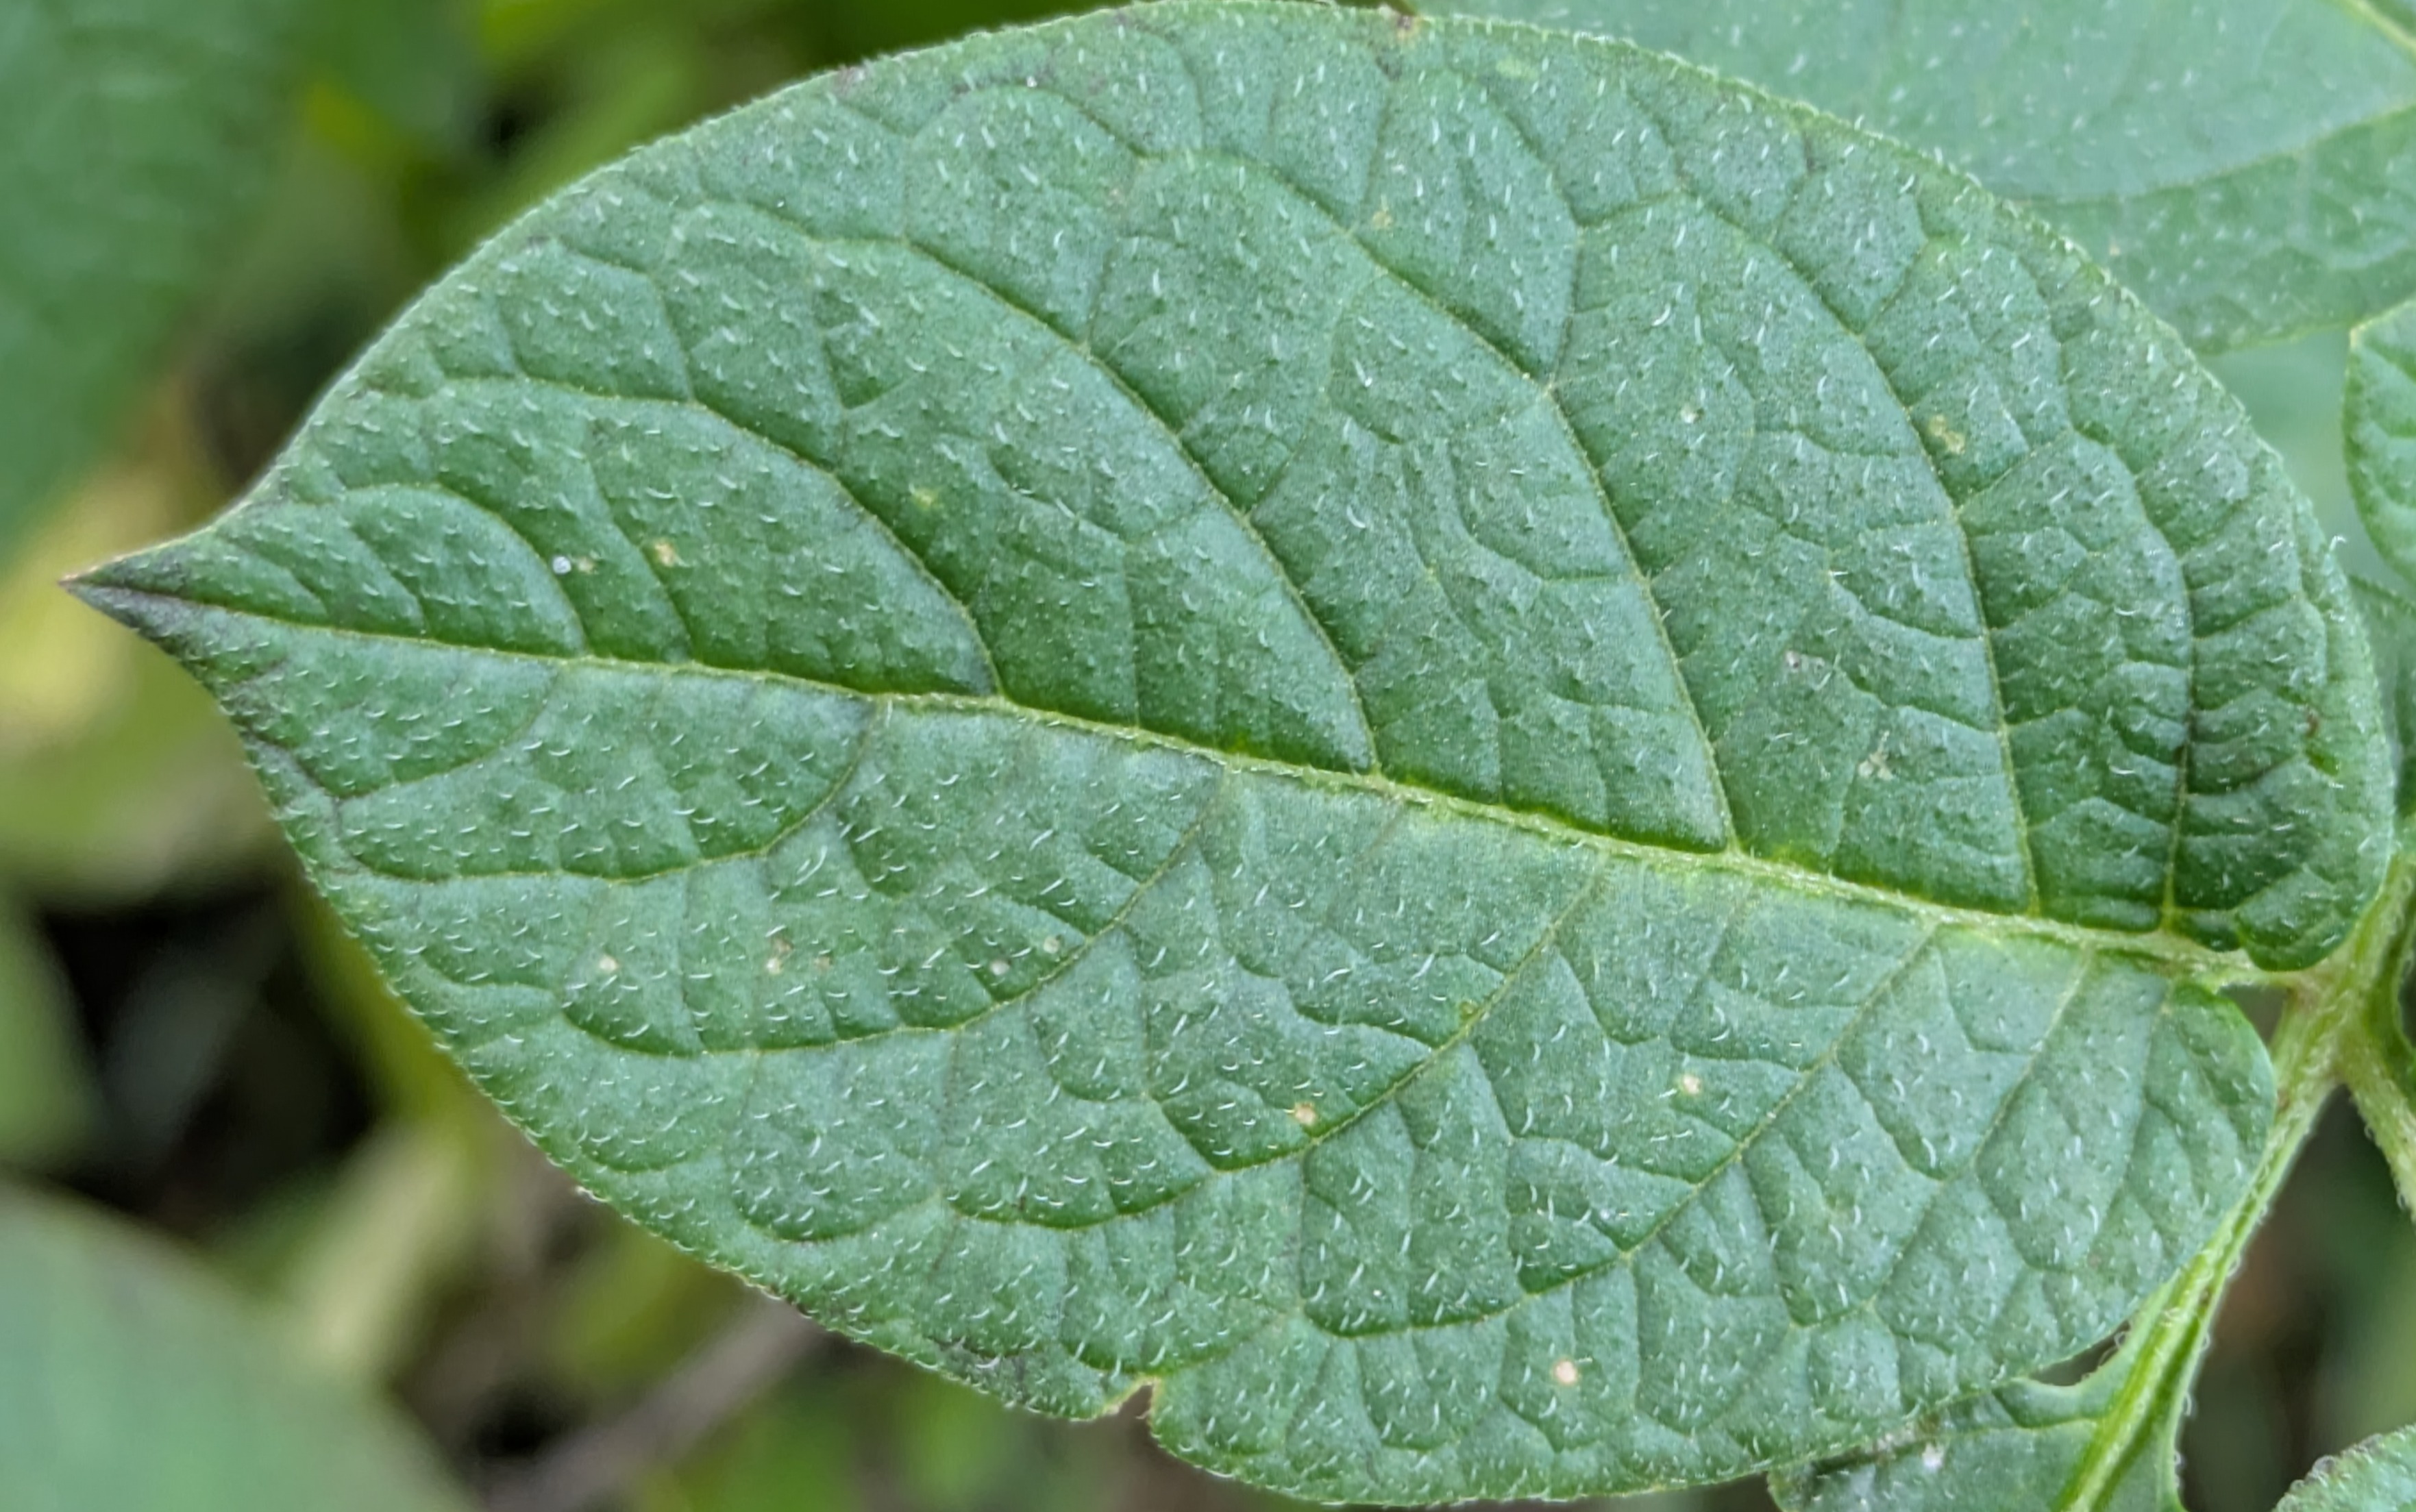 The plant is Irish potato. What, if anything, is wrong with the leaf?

healthy
